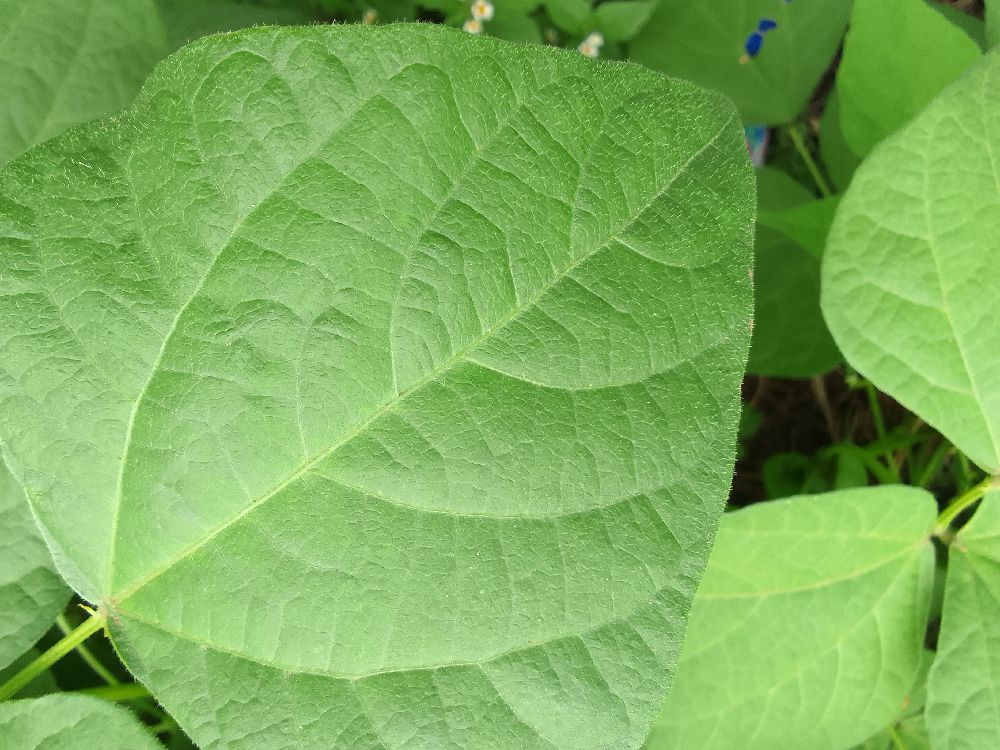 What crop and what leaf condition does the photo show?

common bean, healthy
